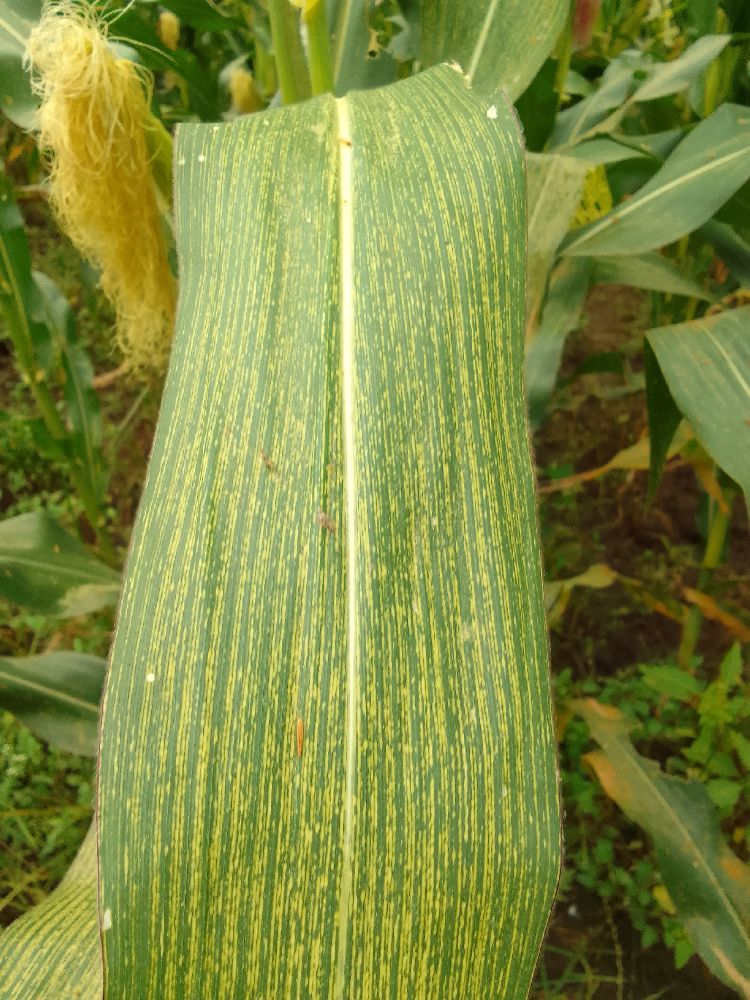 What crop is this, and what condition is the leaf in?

maize, maize streak virus
